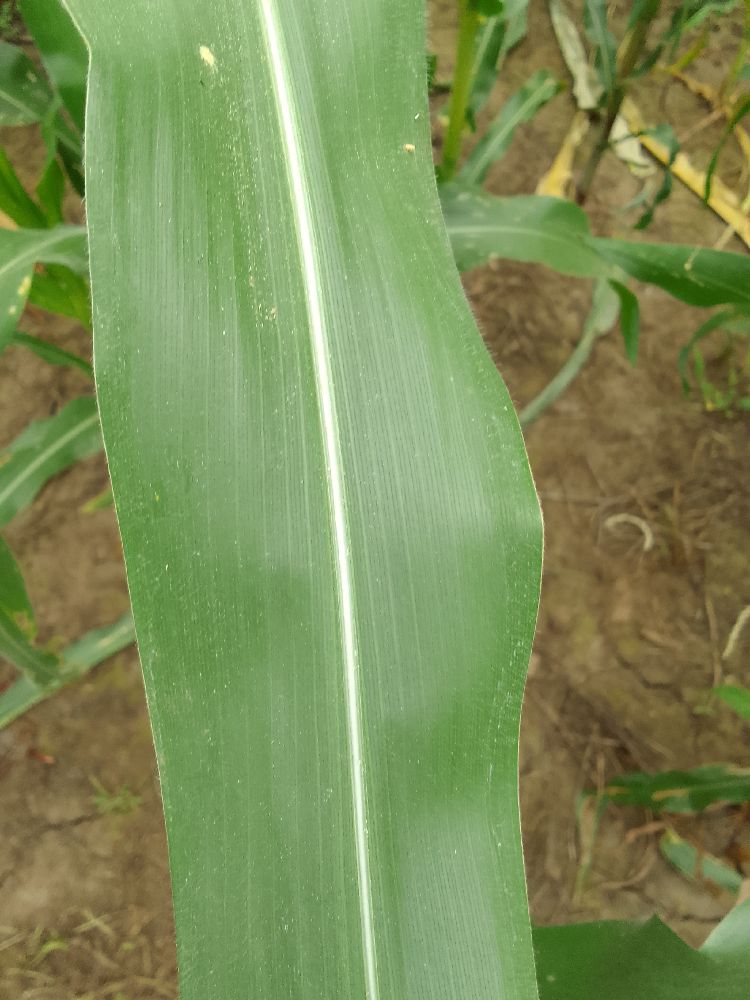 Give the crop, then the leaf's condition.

maize, healthy
